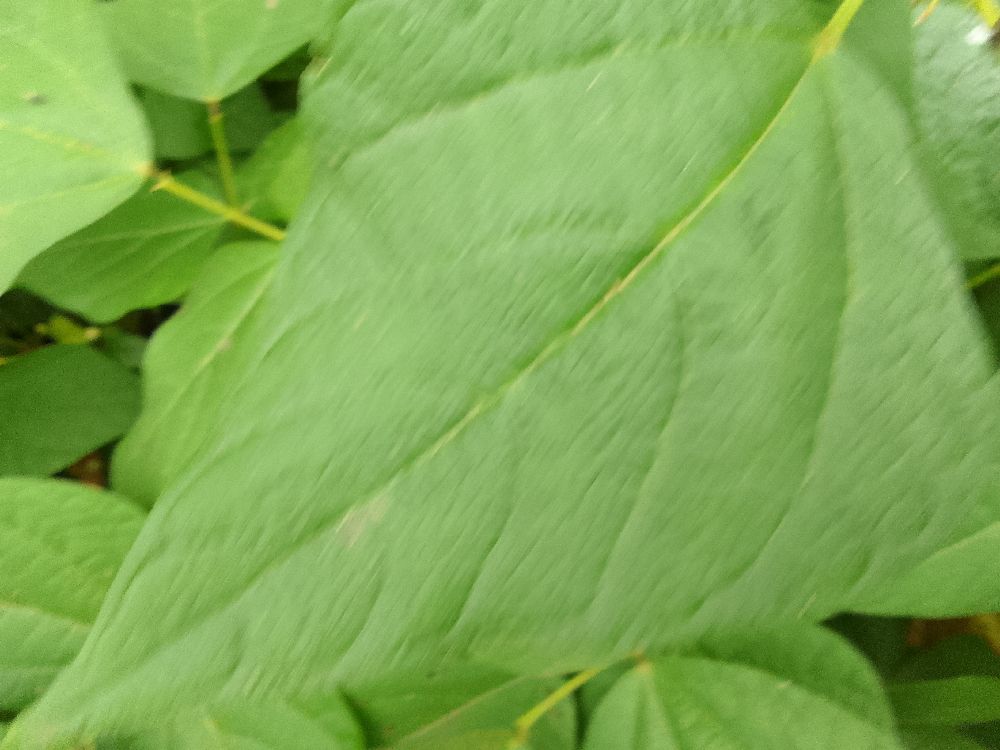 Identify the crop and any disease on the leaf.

common bean, healthy
